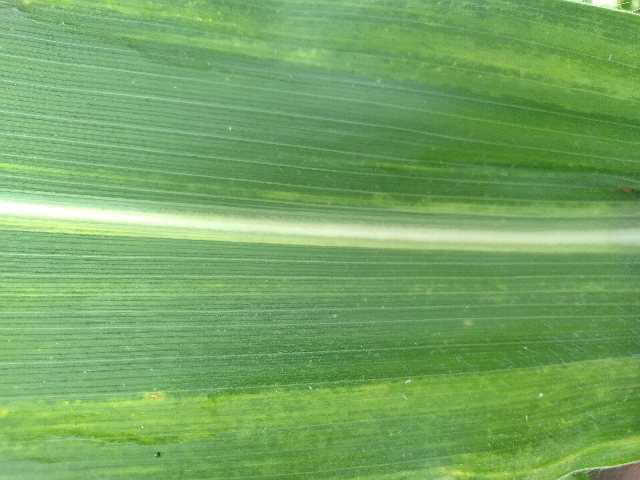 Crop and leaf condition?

maize, maize lethal necrosis
